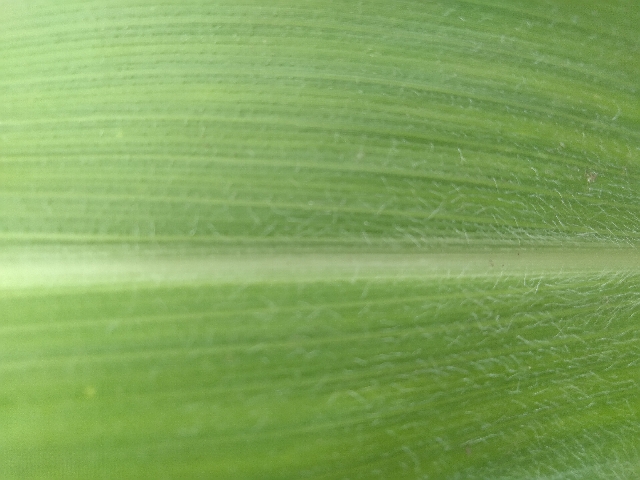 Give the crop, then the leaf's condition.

maize, healthy
